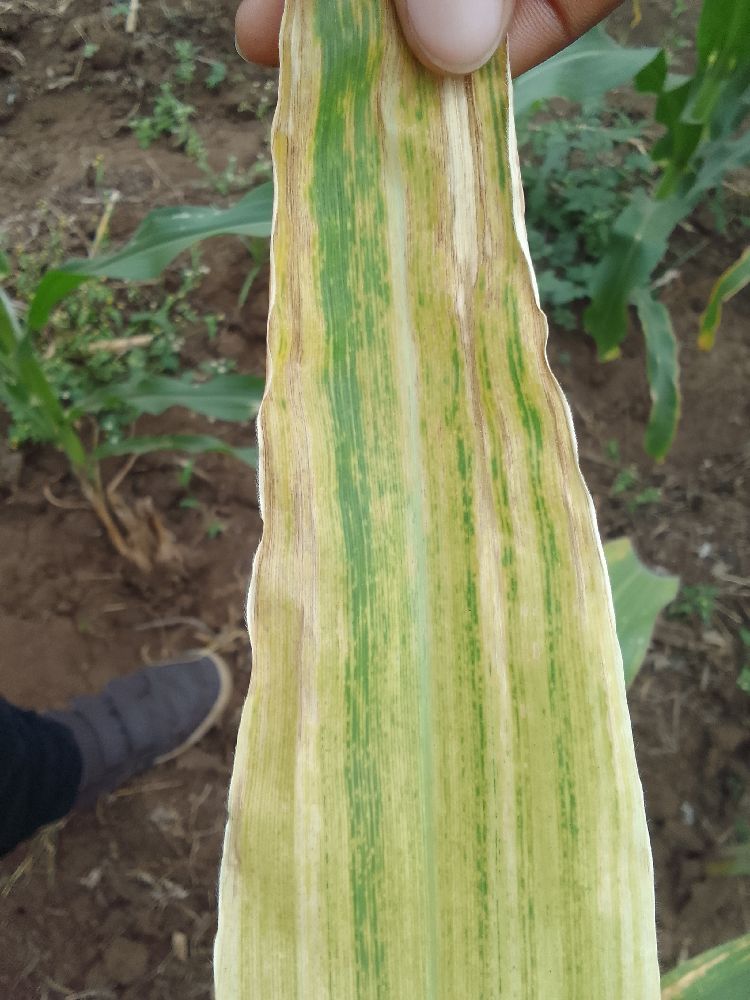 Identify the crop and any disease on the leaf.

maize, maize lethal necrosis
